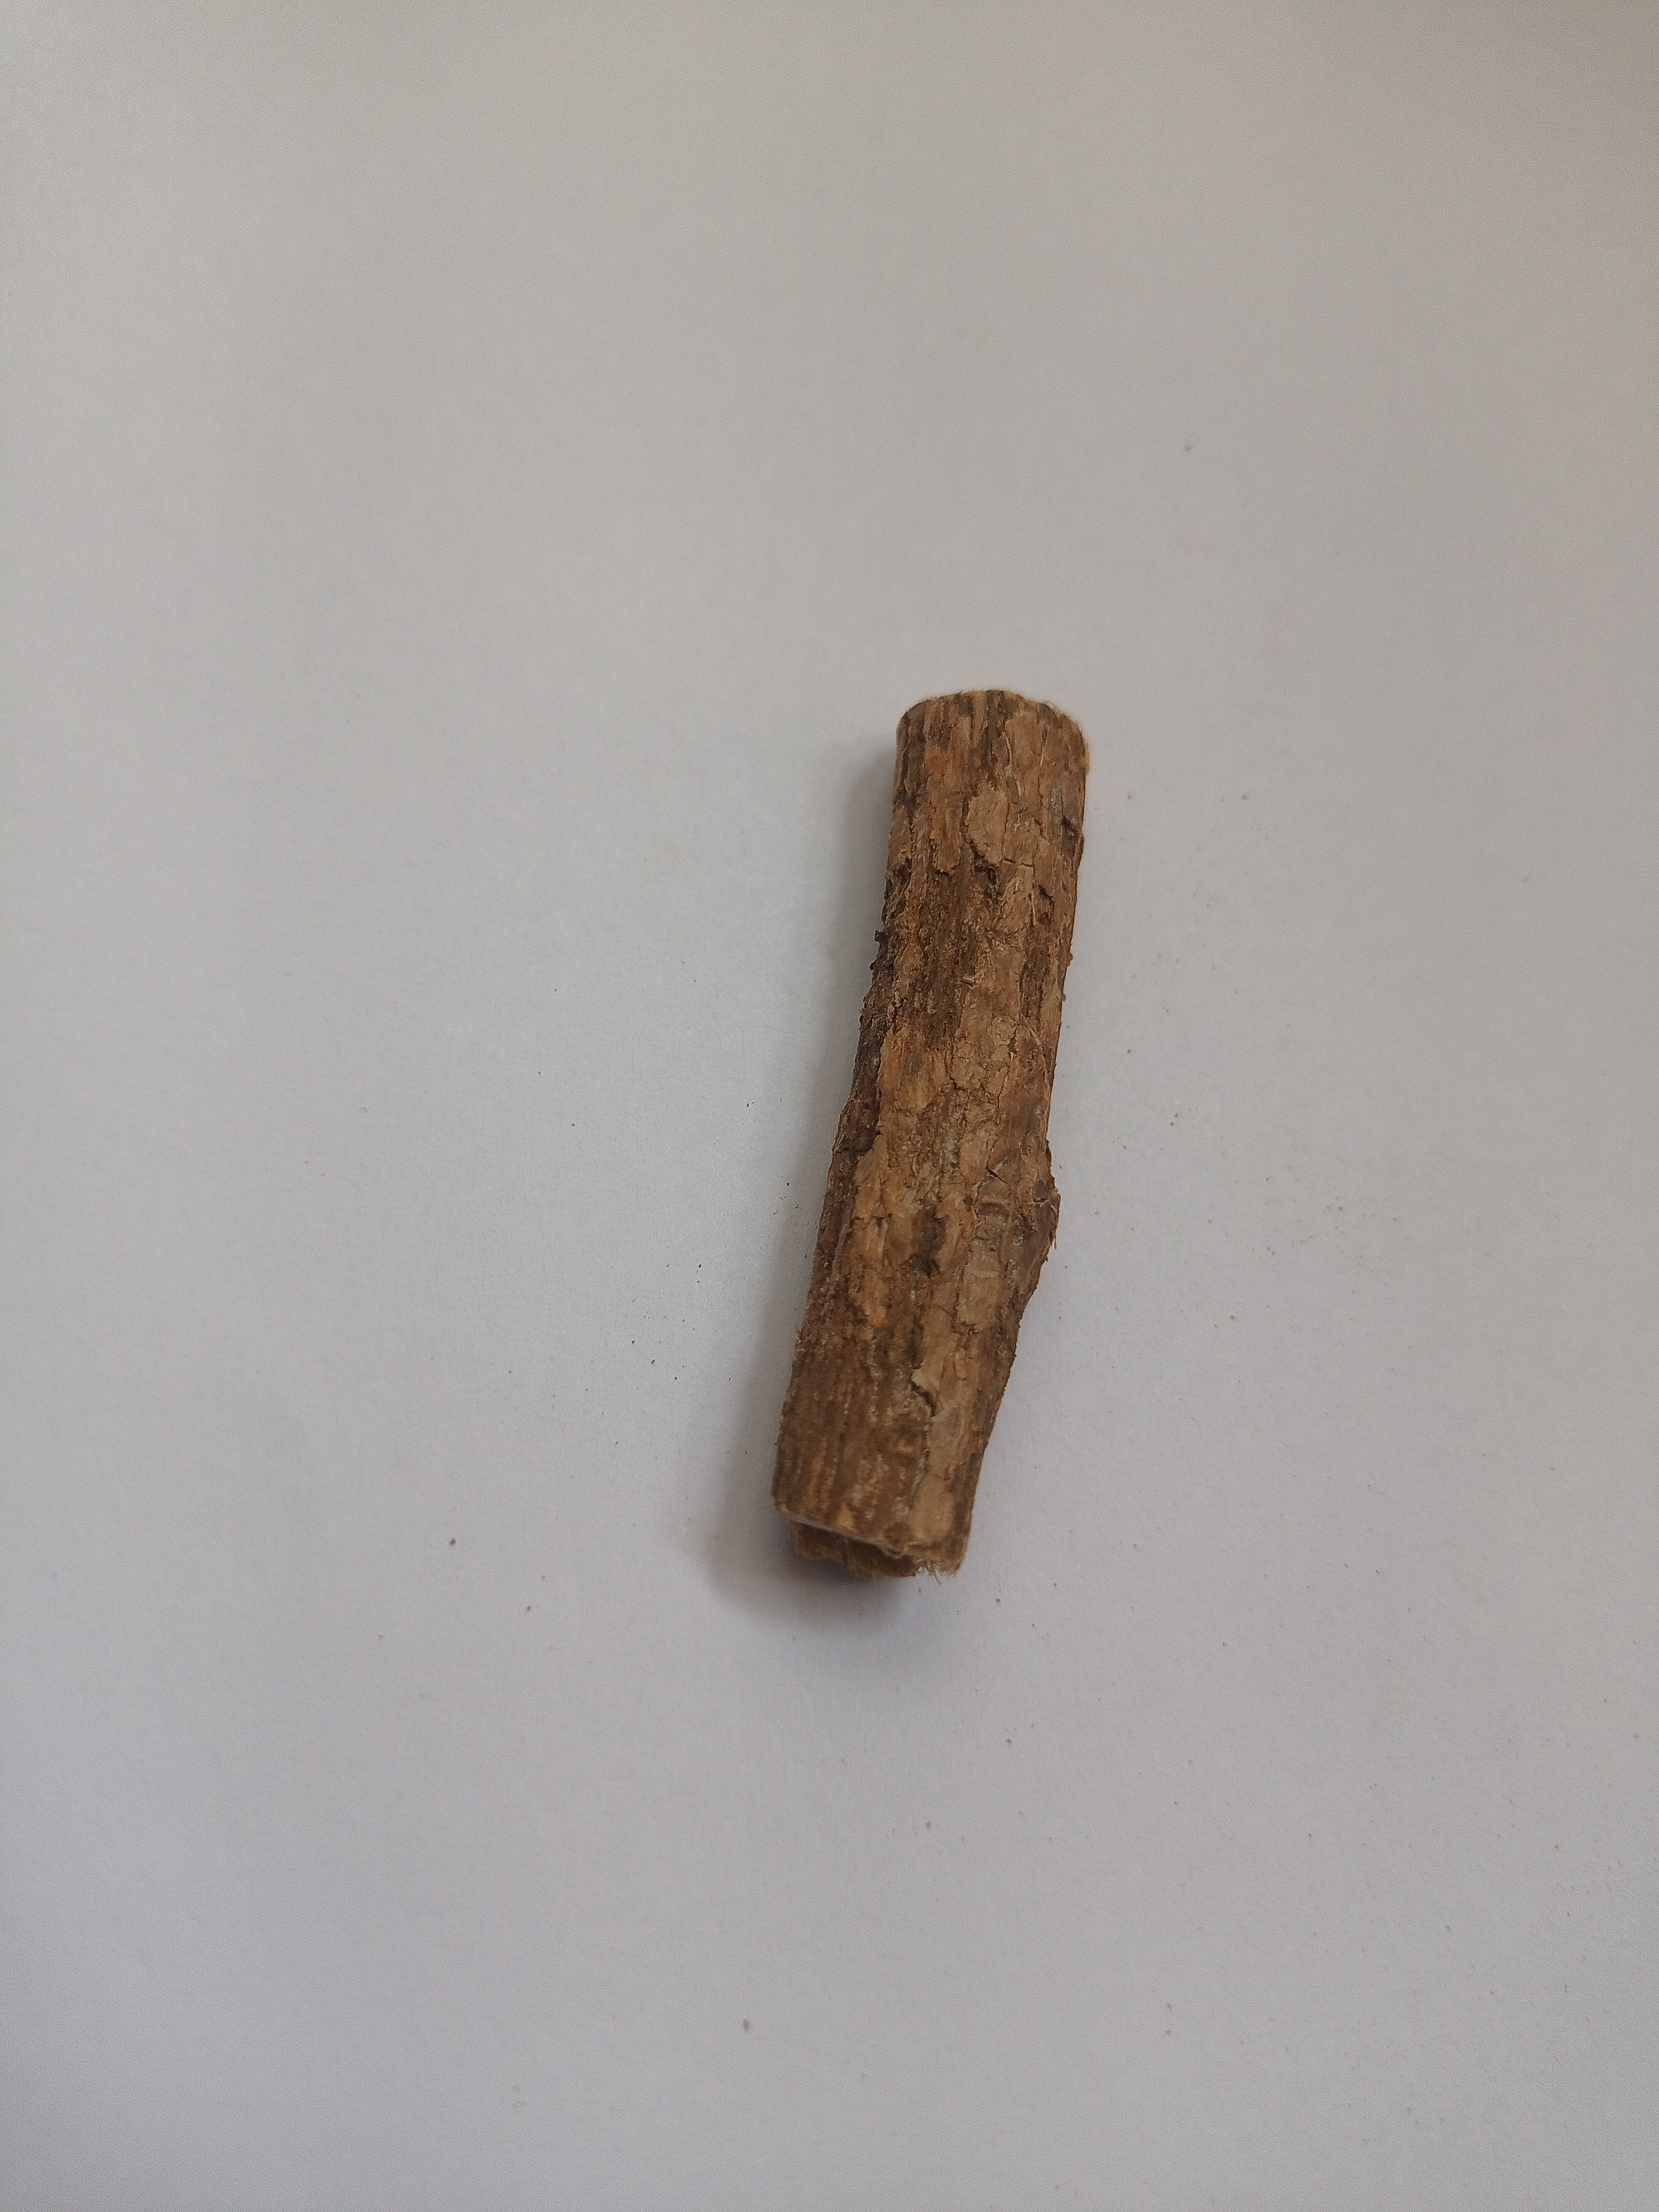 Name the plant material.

jesthamadh
